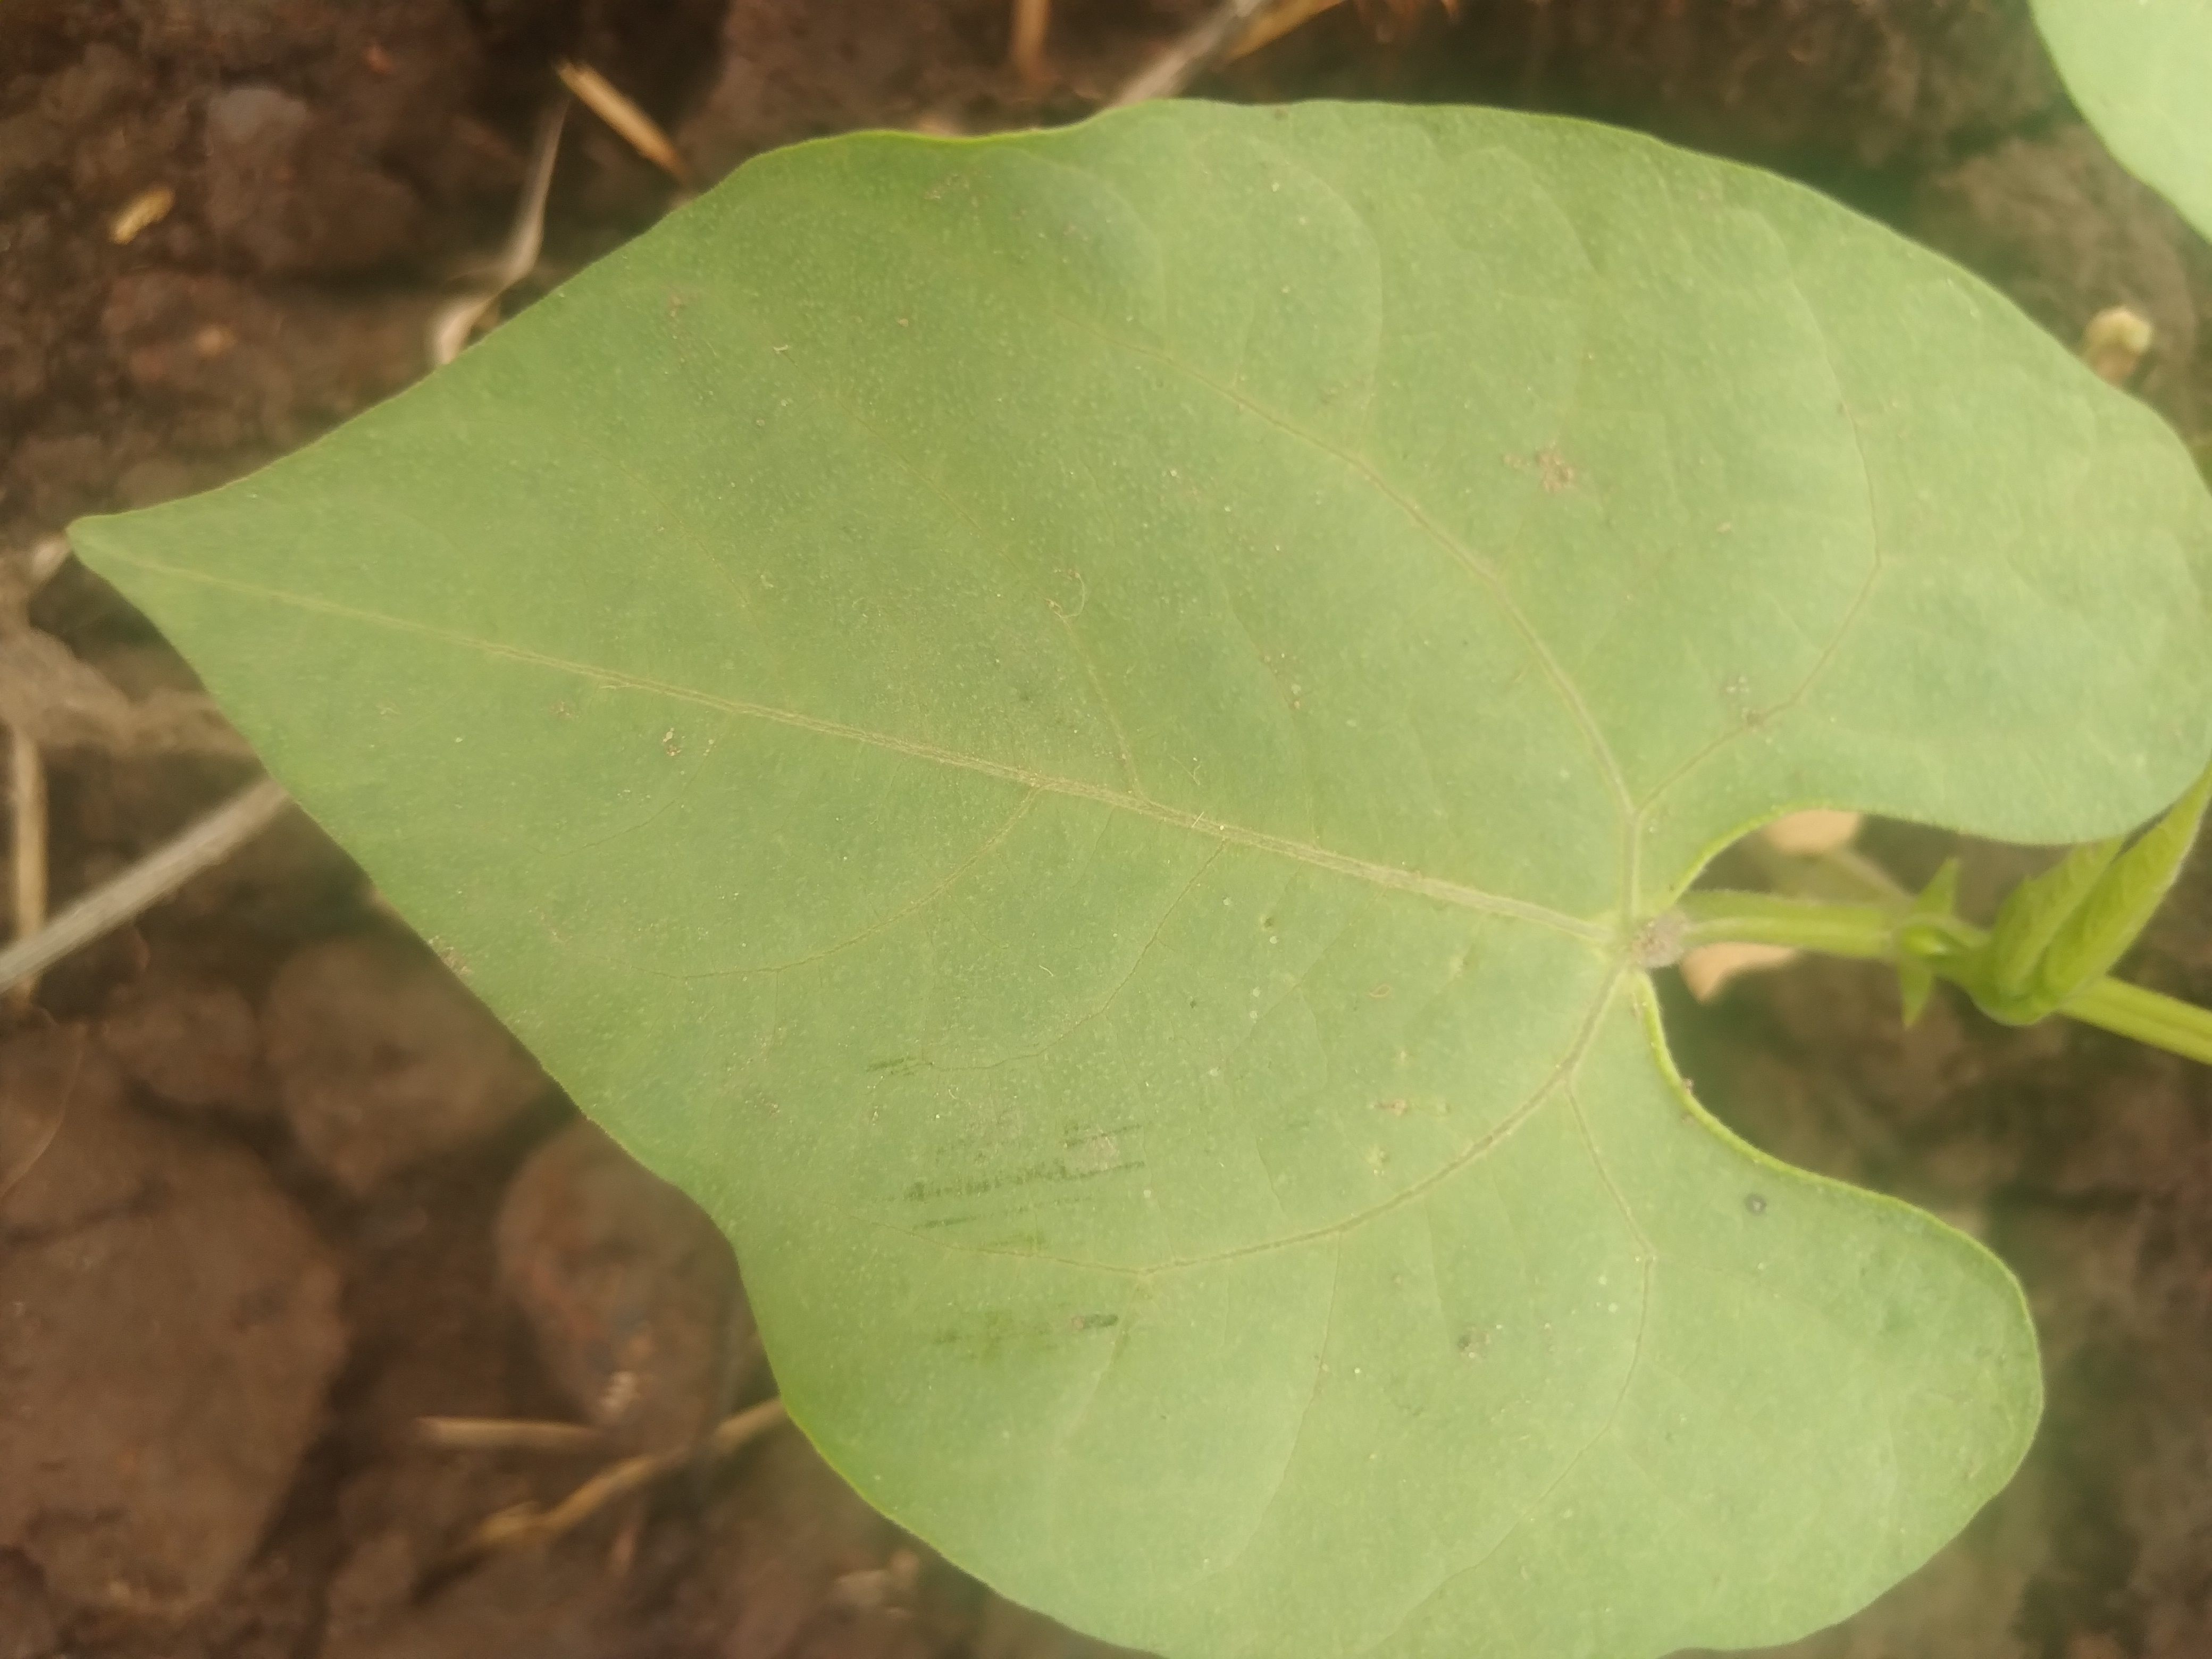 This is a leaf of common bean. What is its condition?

healthy
